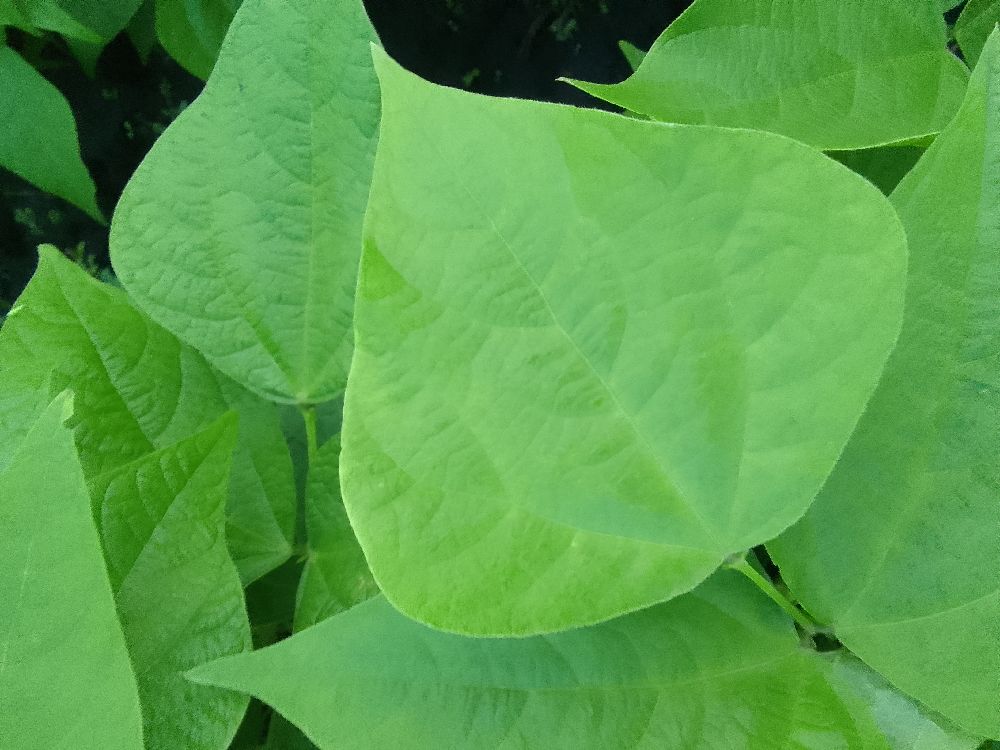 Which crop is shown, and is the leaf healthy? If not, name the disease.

common bean, healthy
